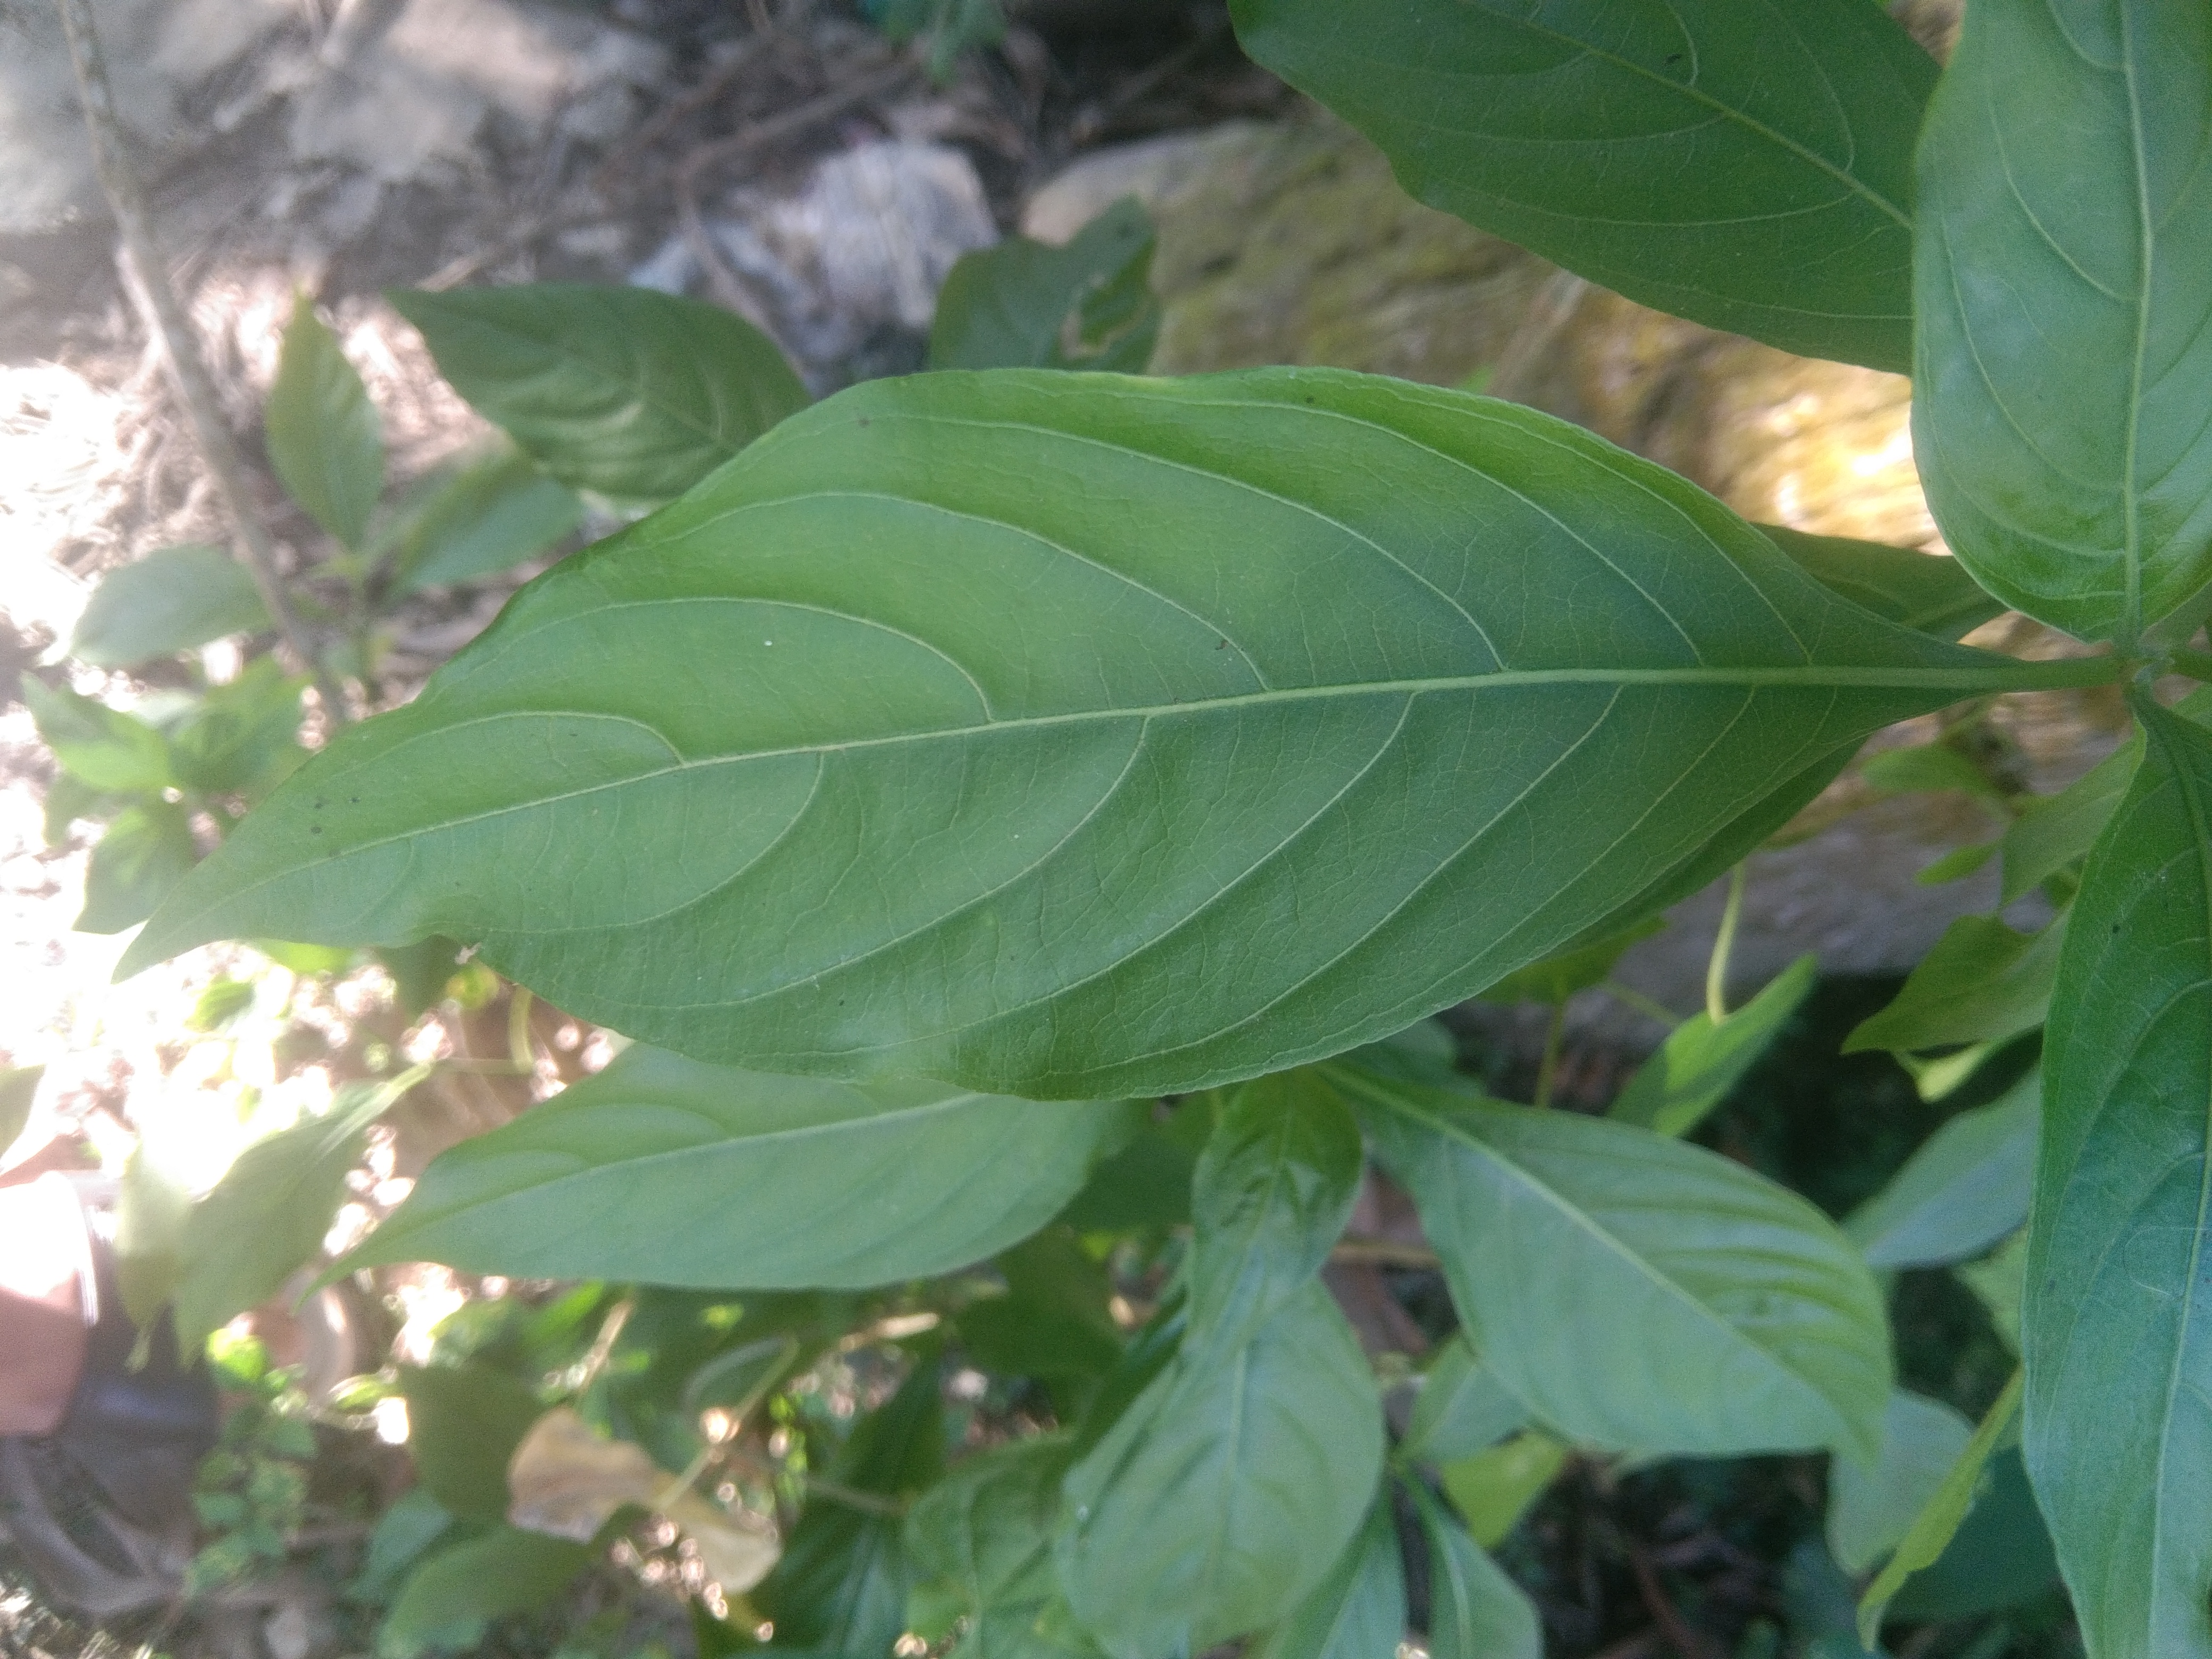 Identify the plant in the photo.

vasaka
